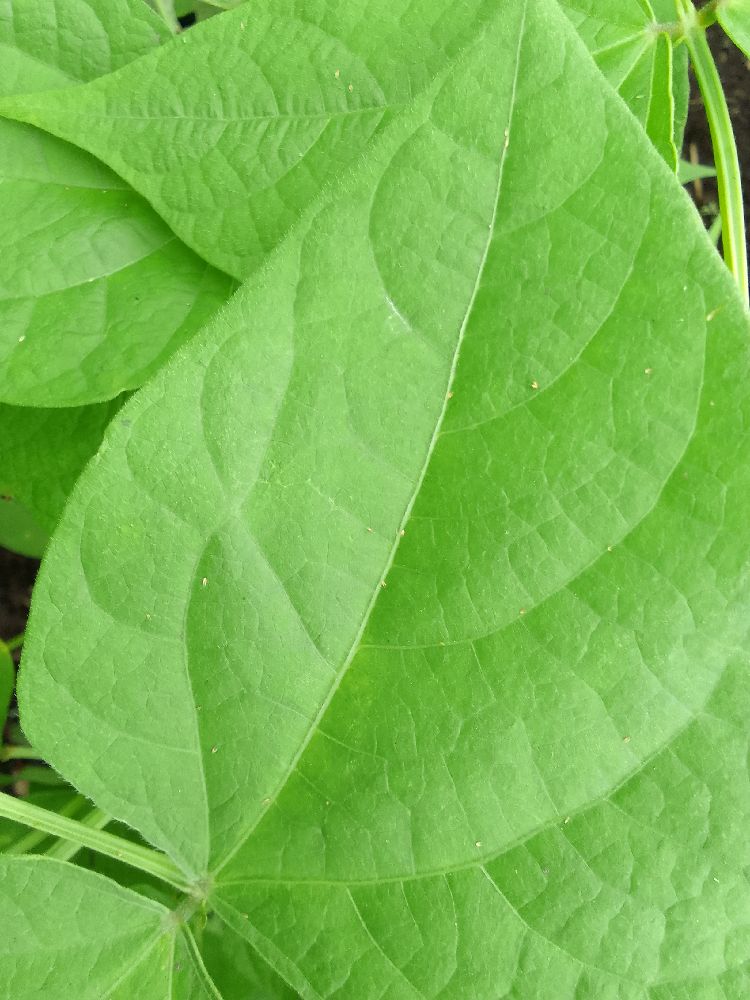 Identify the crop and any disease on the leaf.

common bean, healthy
